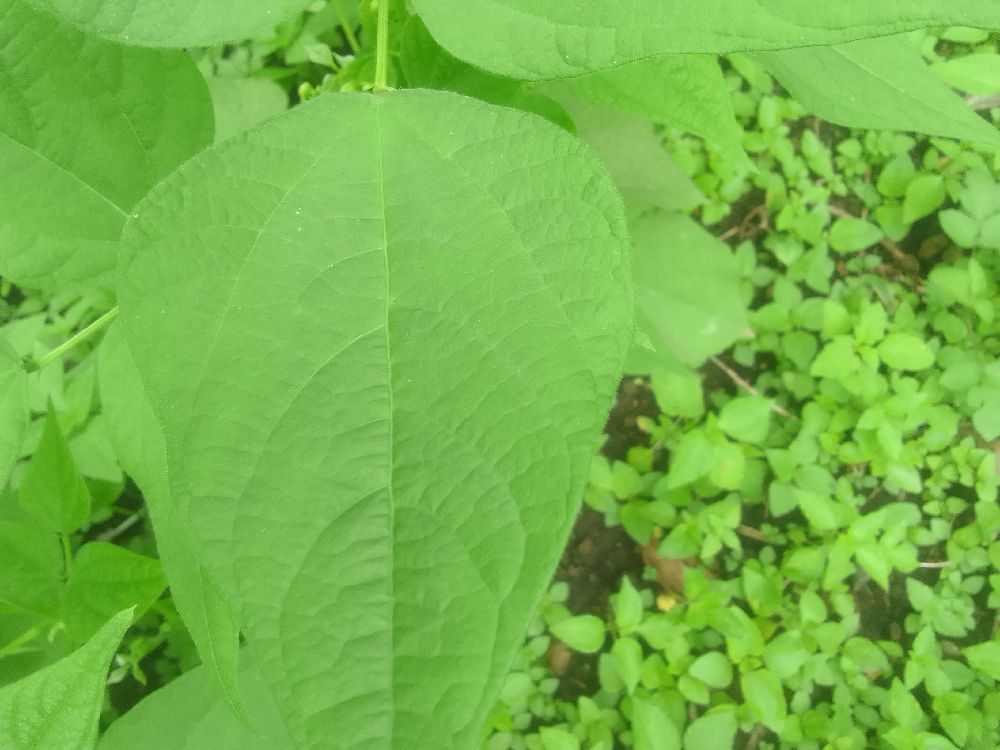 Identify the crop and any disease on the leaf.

common bean, healthy
